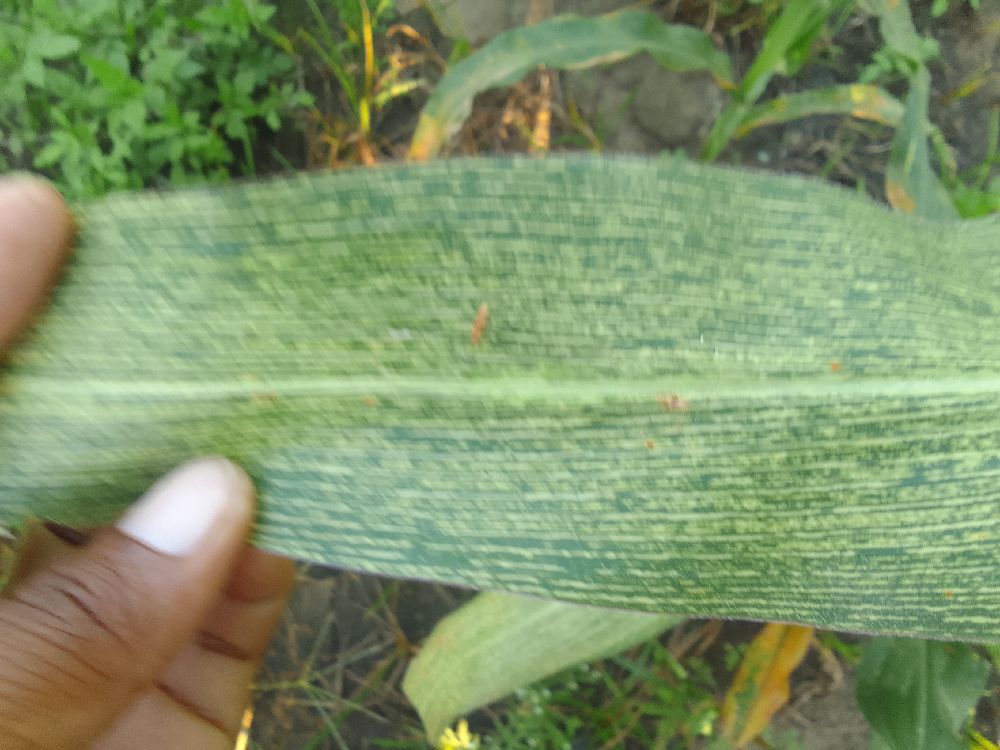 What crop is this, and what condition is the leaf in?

maize, maize streak virus
